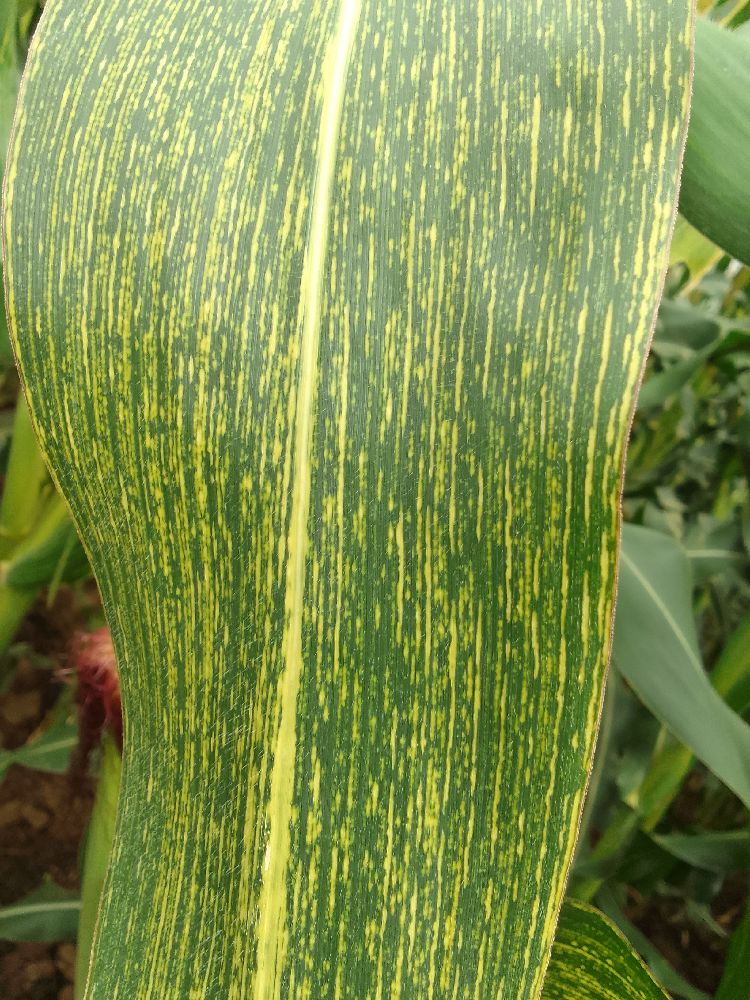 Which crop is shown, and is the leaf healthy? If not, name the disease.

maize, maize streak virus
